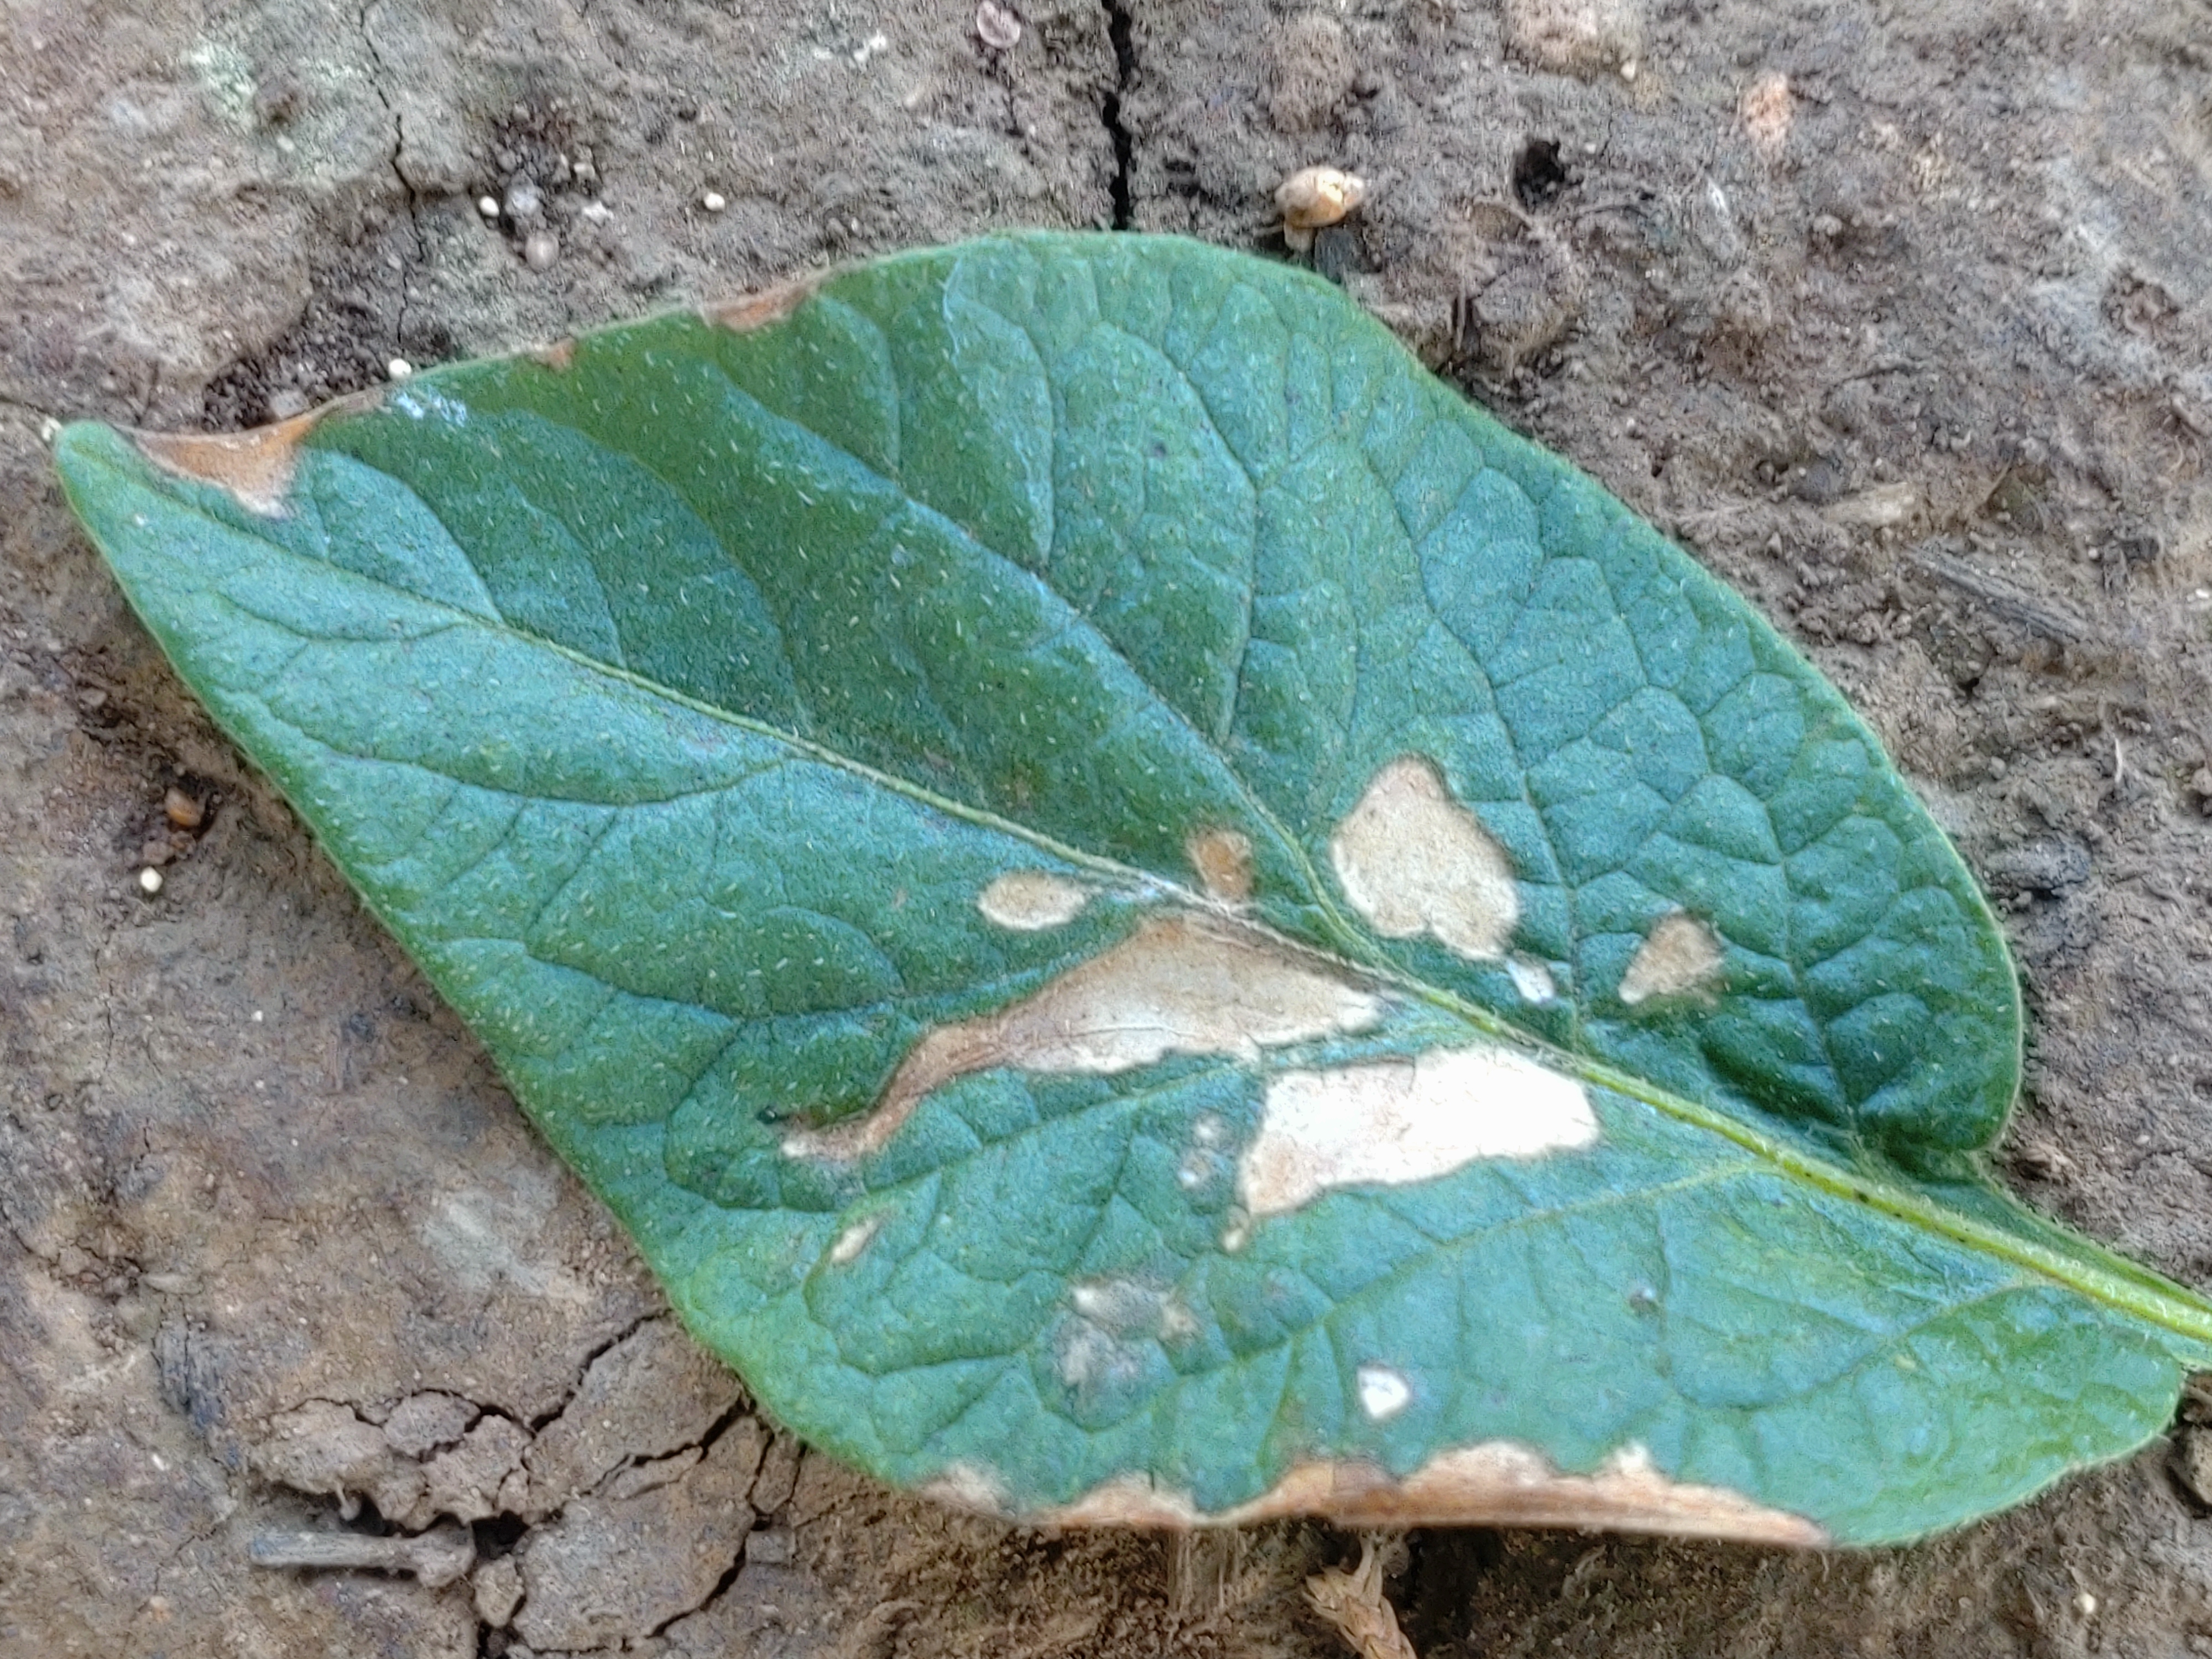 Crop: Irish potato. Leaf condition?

early blight
